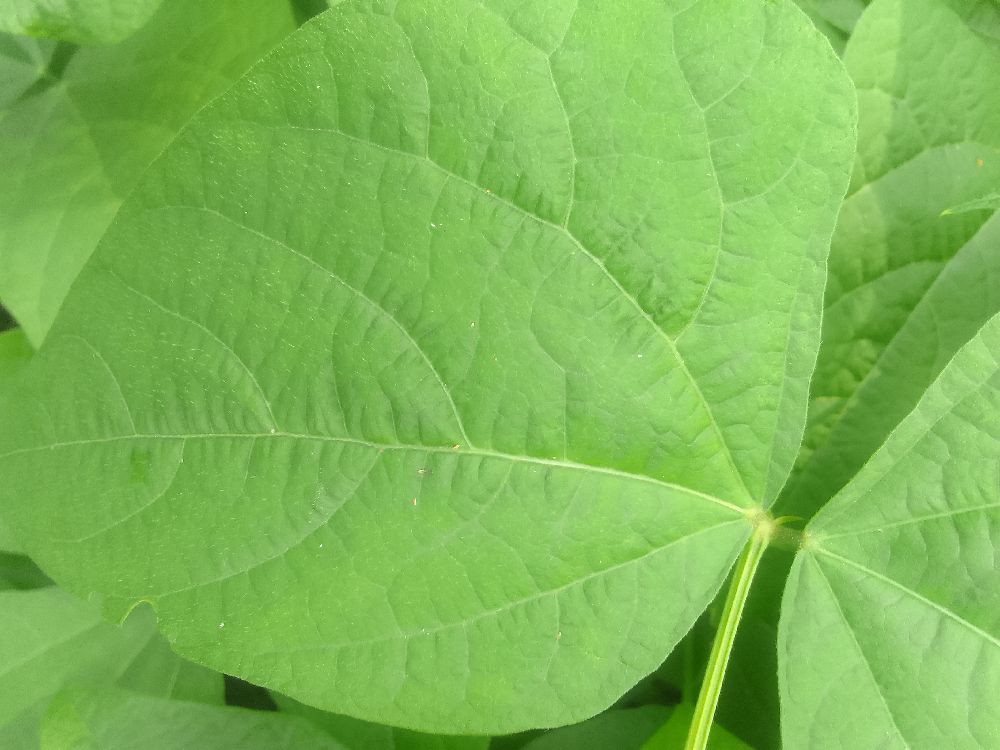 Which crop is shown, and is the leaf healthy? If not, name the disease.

common bean, healthy
